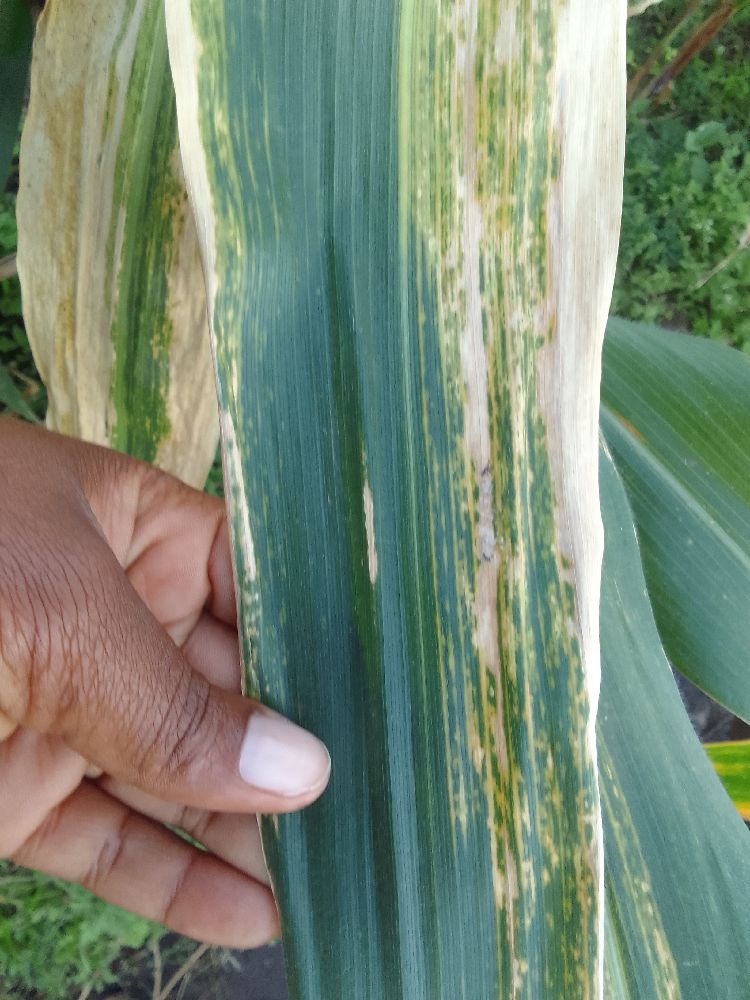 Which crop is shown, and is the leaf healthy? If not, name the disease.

maize, maize lethal necrosis
